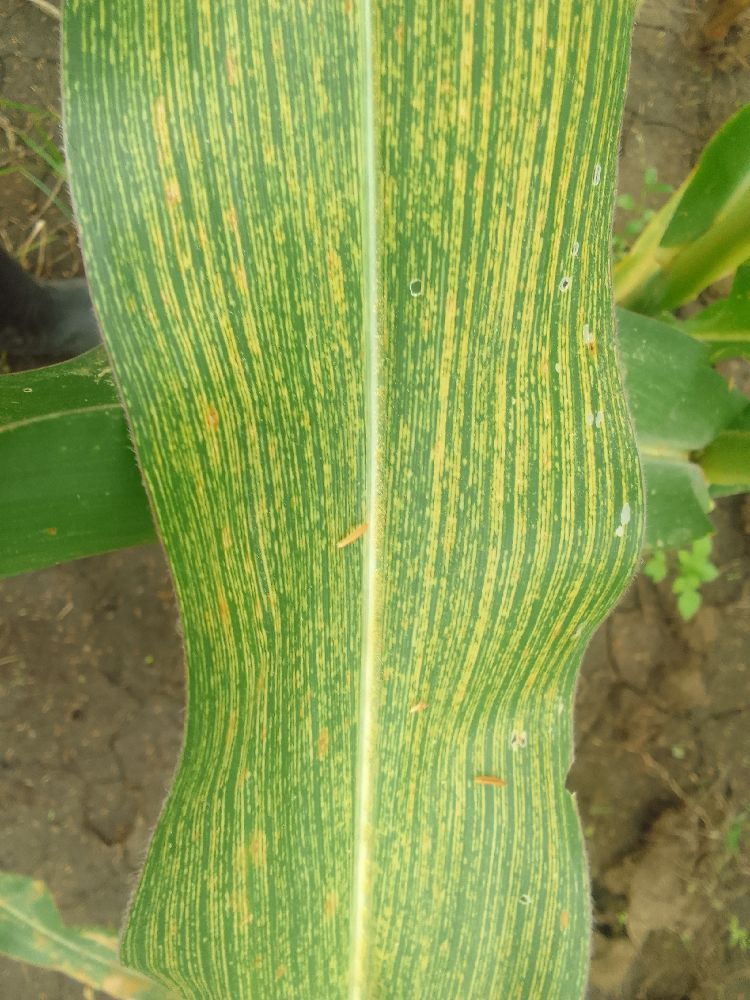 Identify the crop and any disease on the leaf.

maize, maize streak virus
